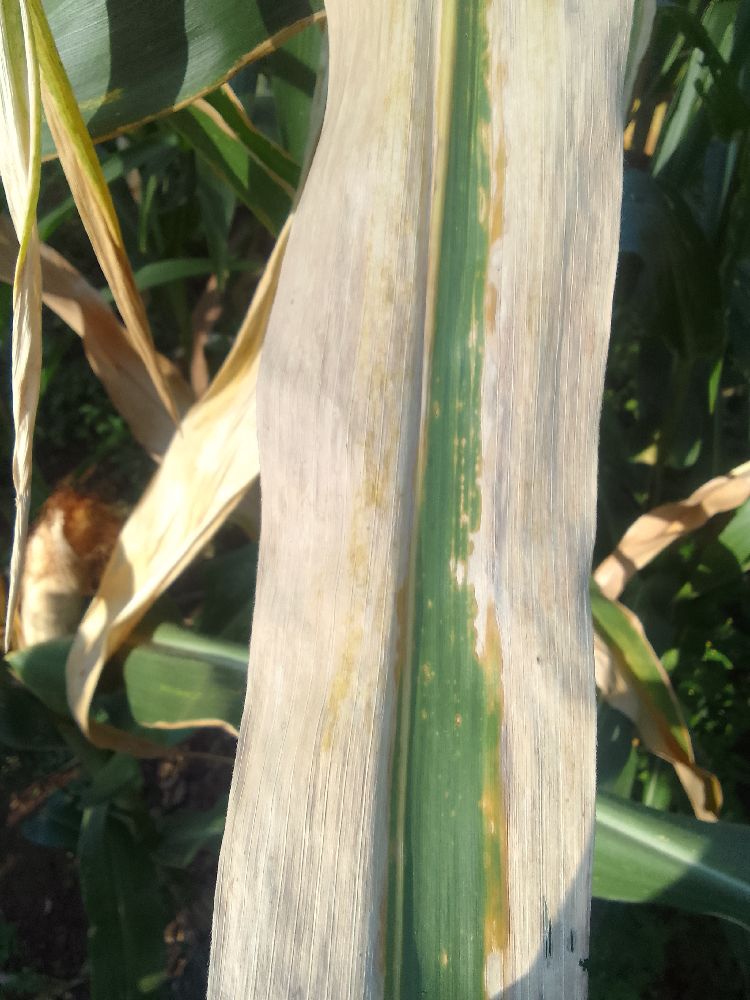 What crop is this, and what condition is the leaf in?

maize, maize lethal necrosis
